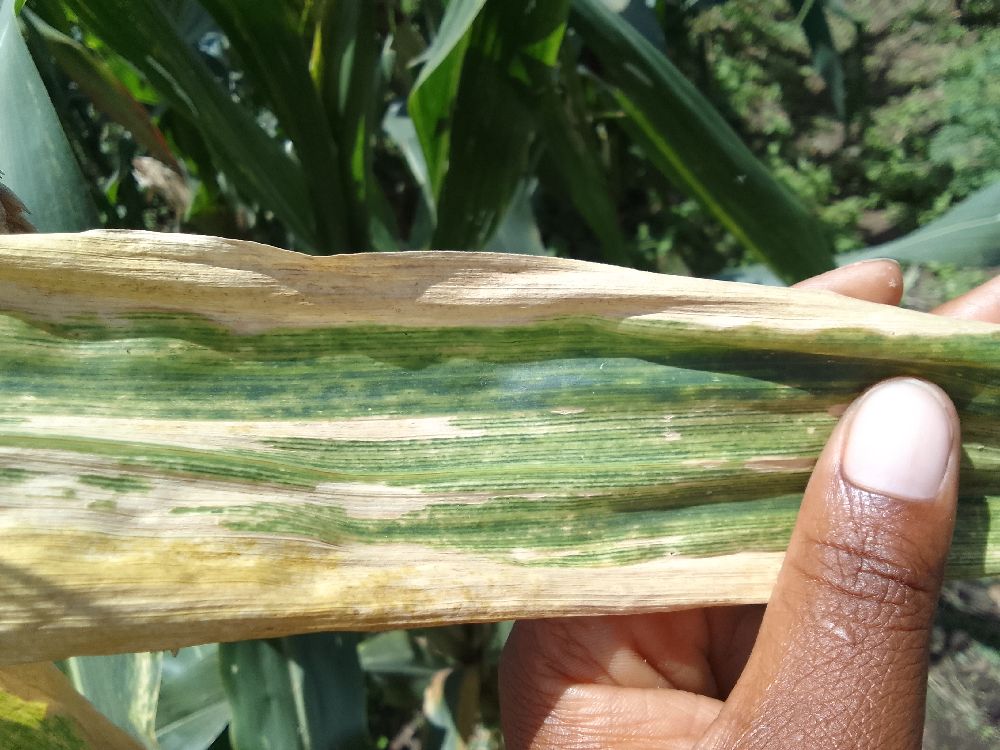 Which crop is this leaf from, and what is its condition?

maize, maize lethal necrosis
